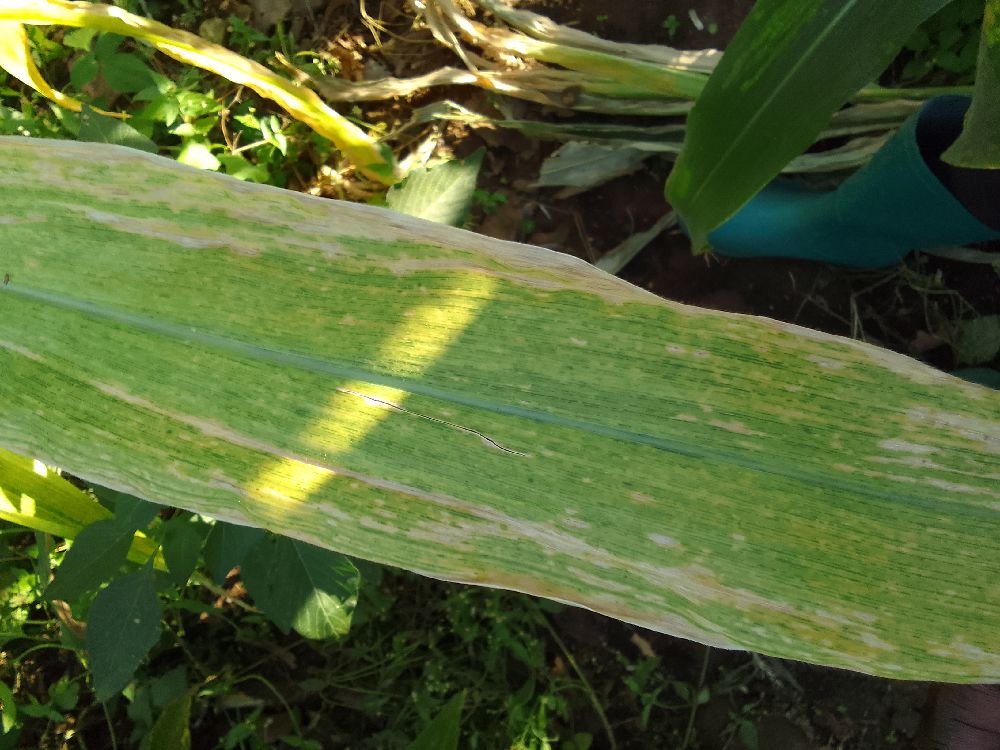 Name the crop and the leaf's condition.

maize, maize lethal necrosis
